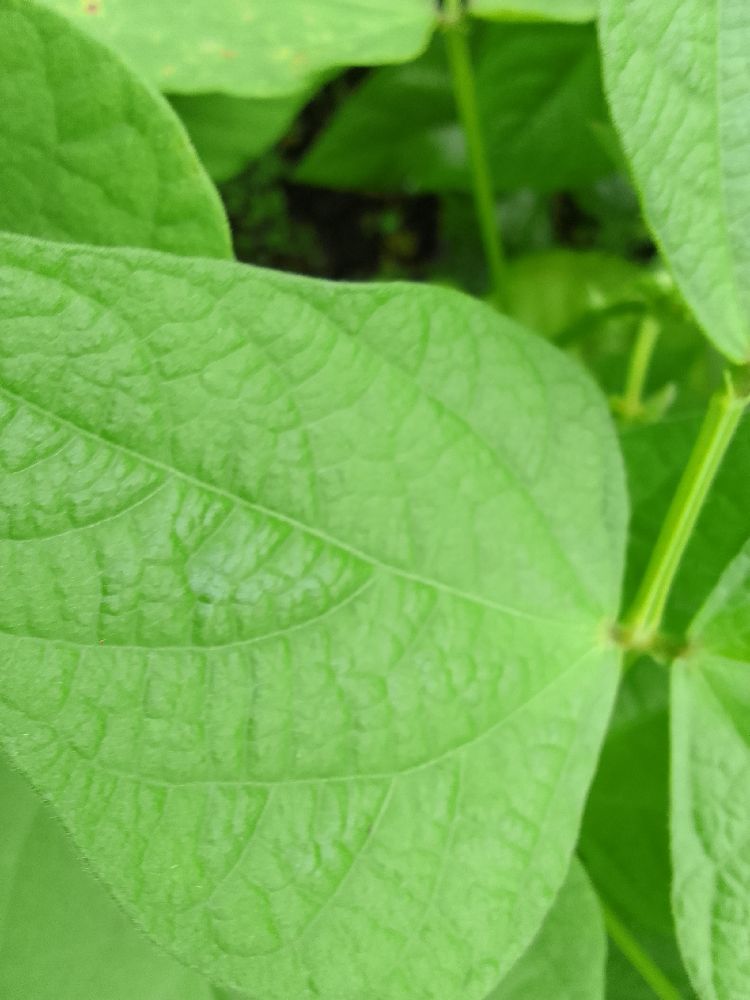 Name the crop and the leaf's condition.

common bean, healthy
